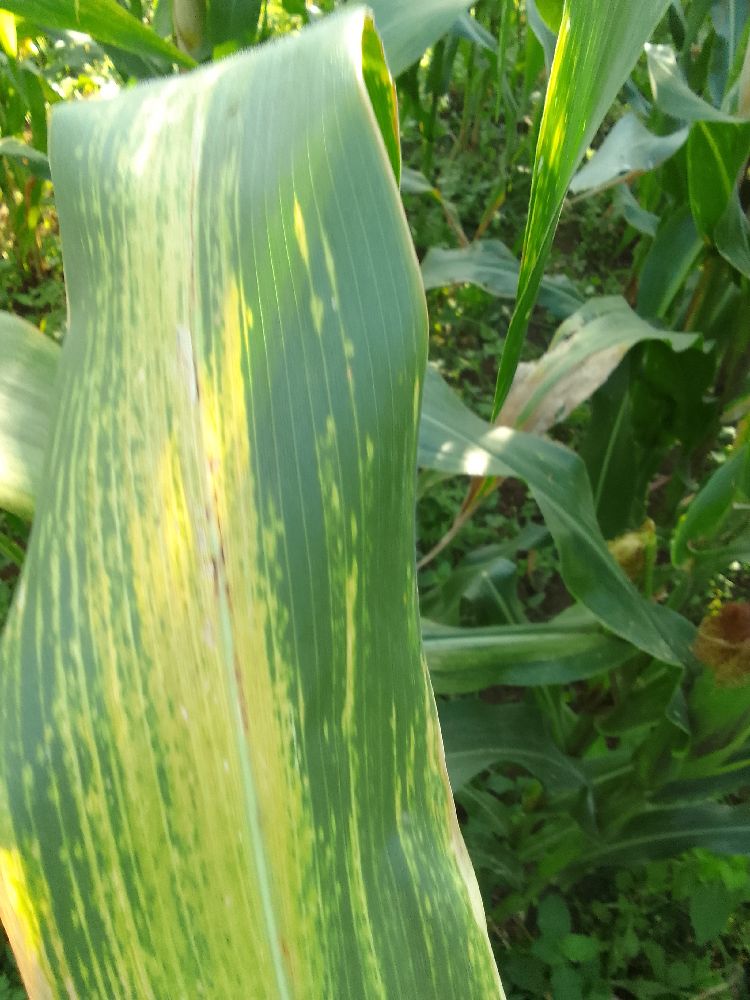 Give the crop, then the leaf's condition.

maize, maize lethal necrosis
